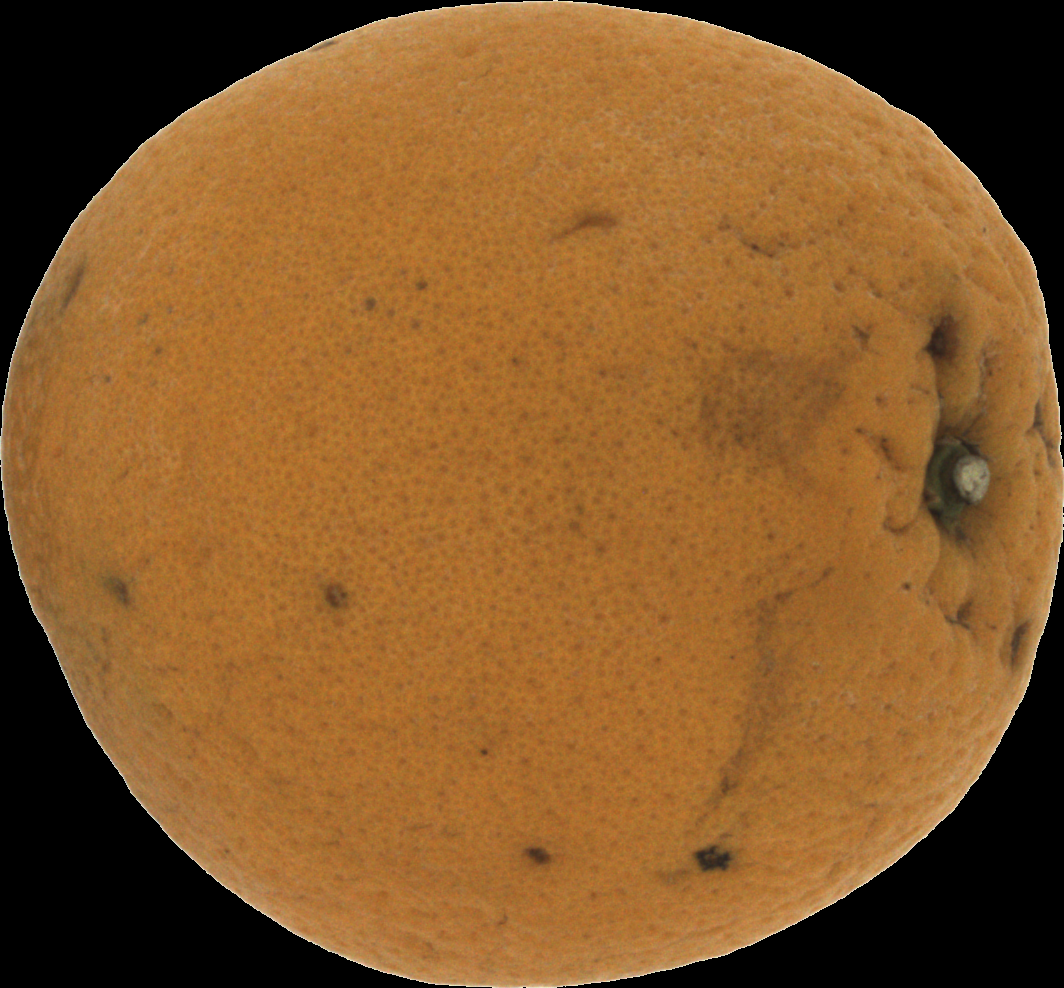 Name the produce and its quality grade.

orange, bad
